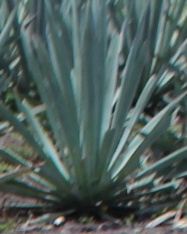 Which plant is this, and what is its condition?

agave, healthy
